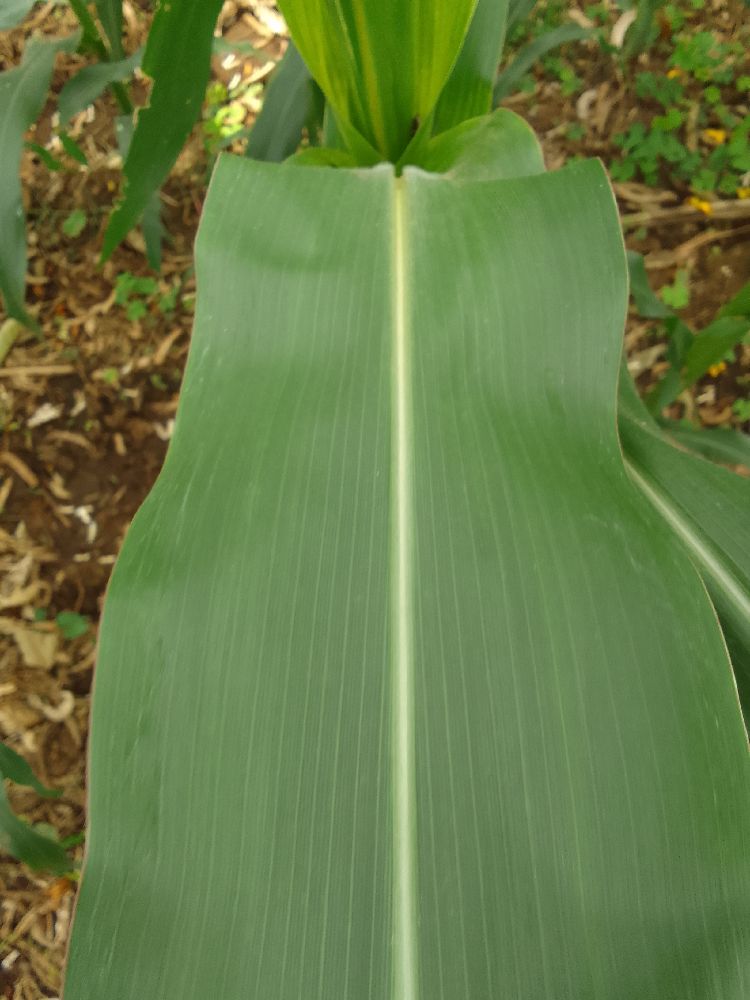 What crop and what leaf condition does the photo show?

maize, healthy
